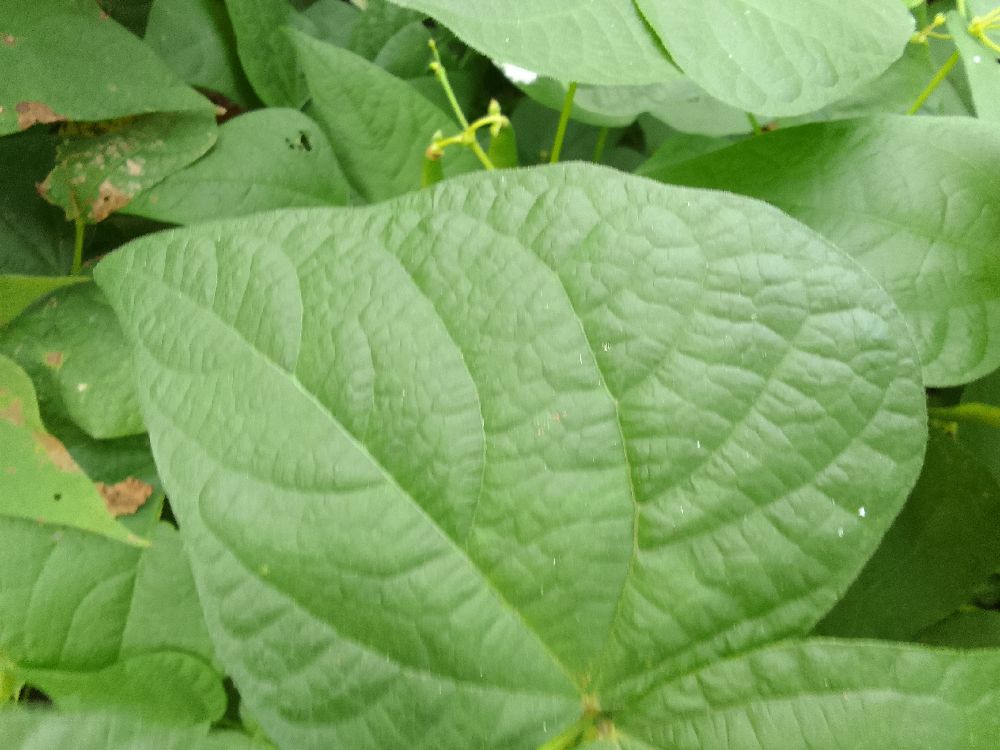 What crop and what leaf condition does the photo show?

common bean, healthy
